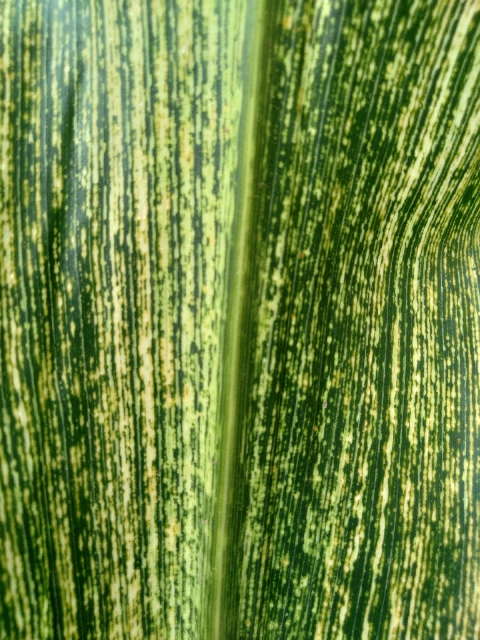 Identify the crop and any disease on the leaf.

maize, maize streak virus
